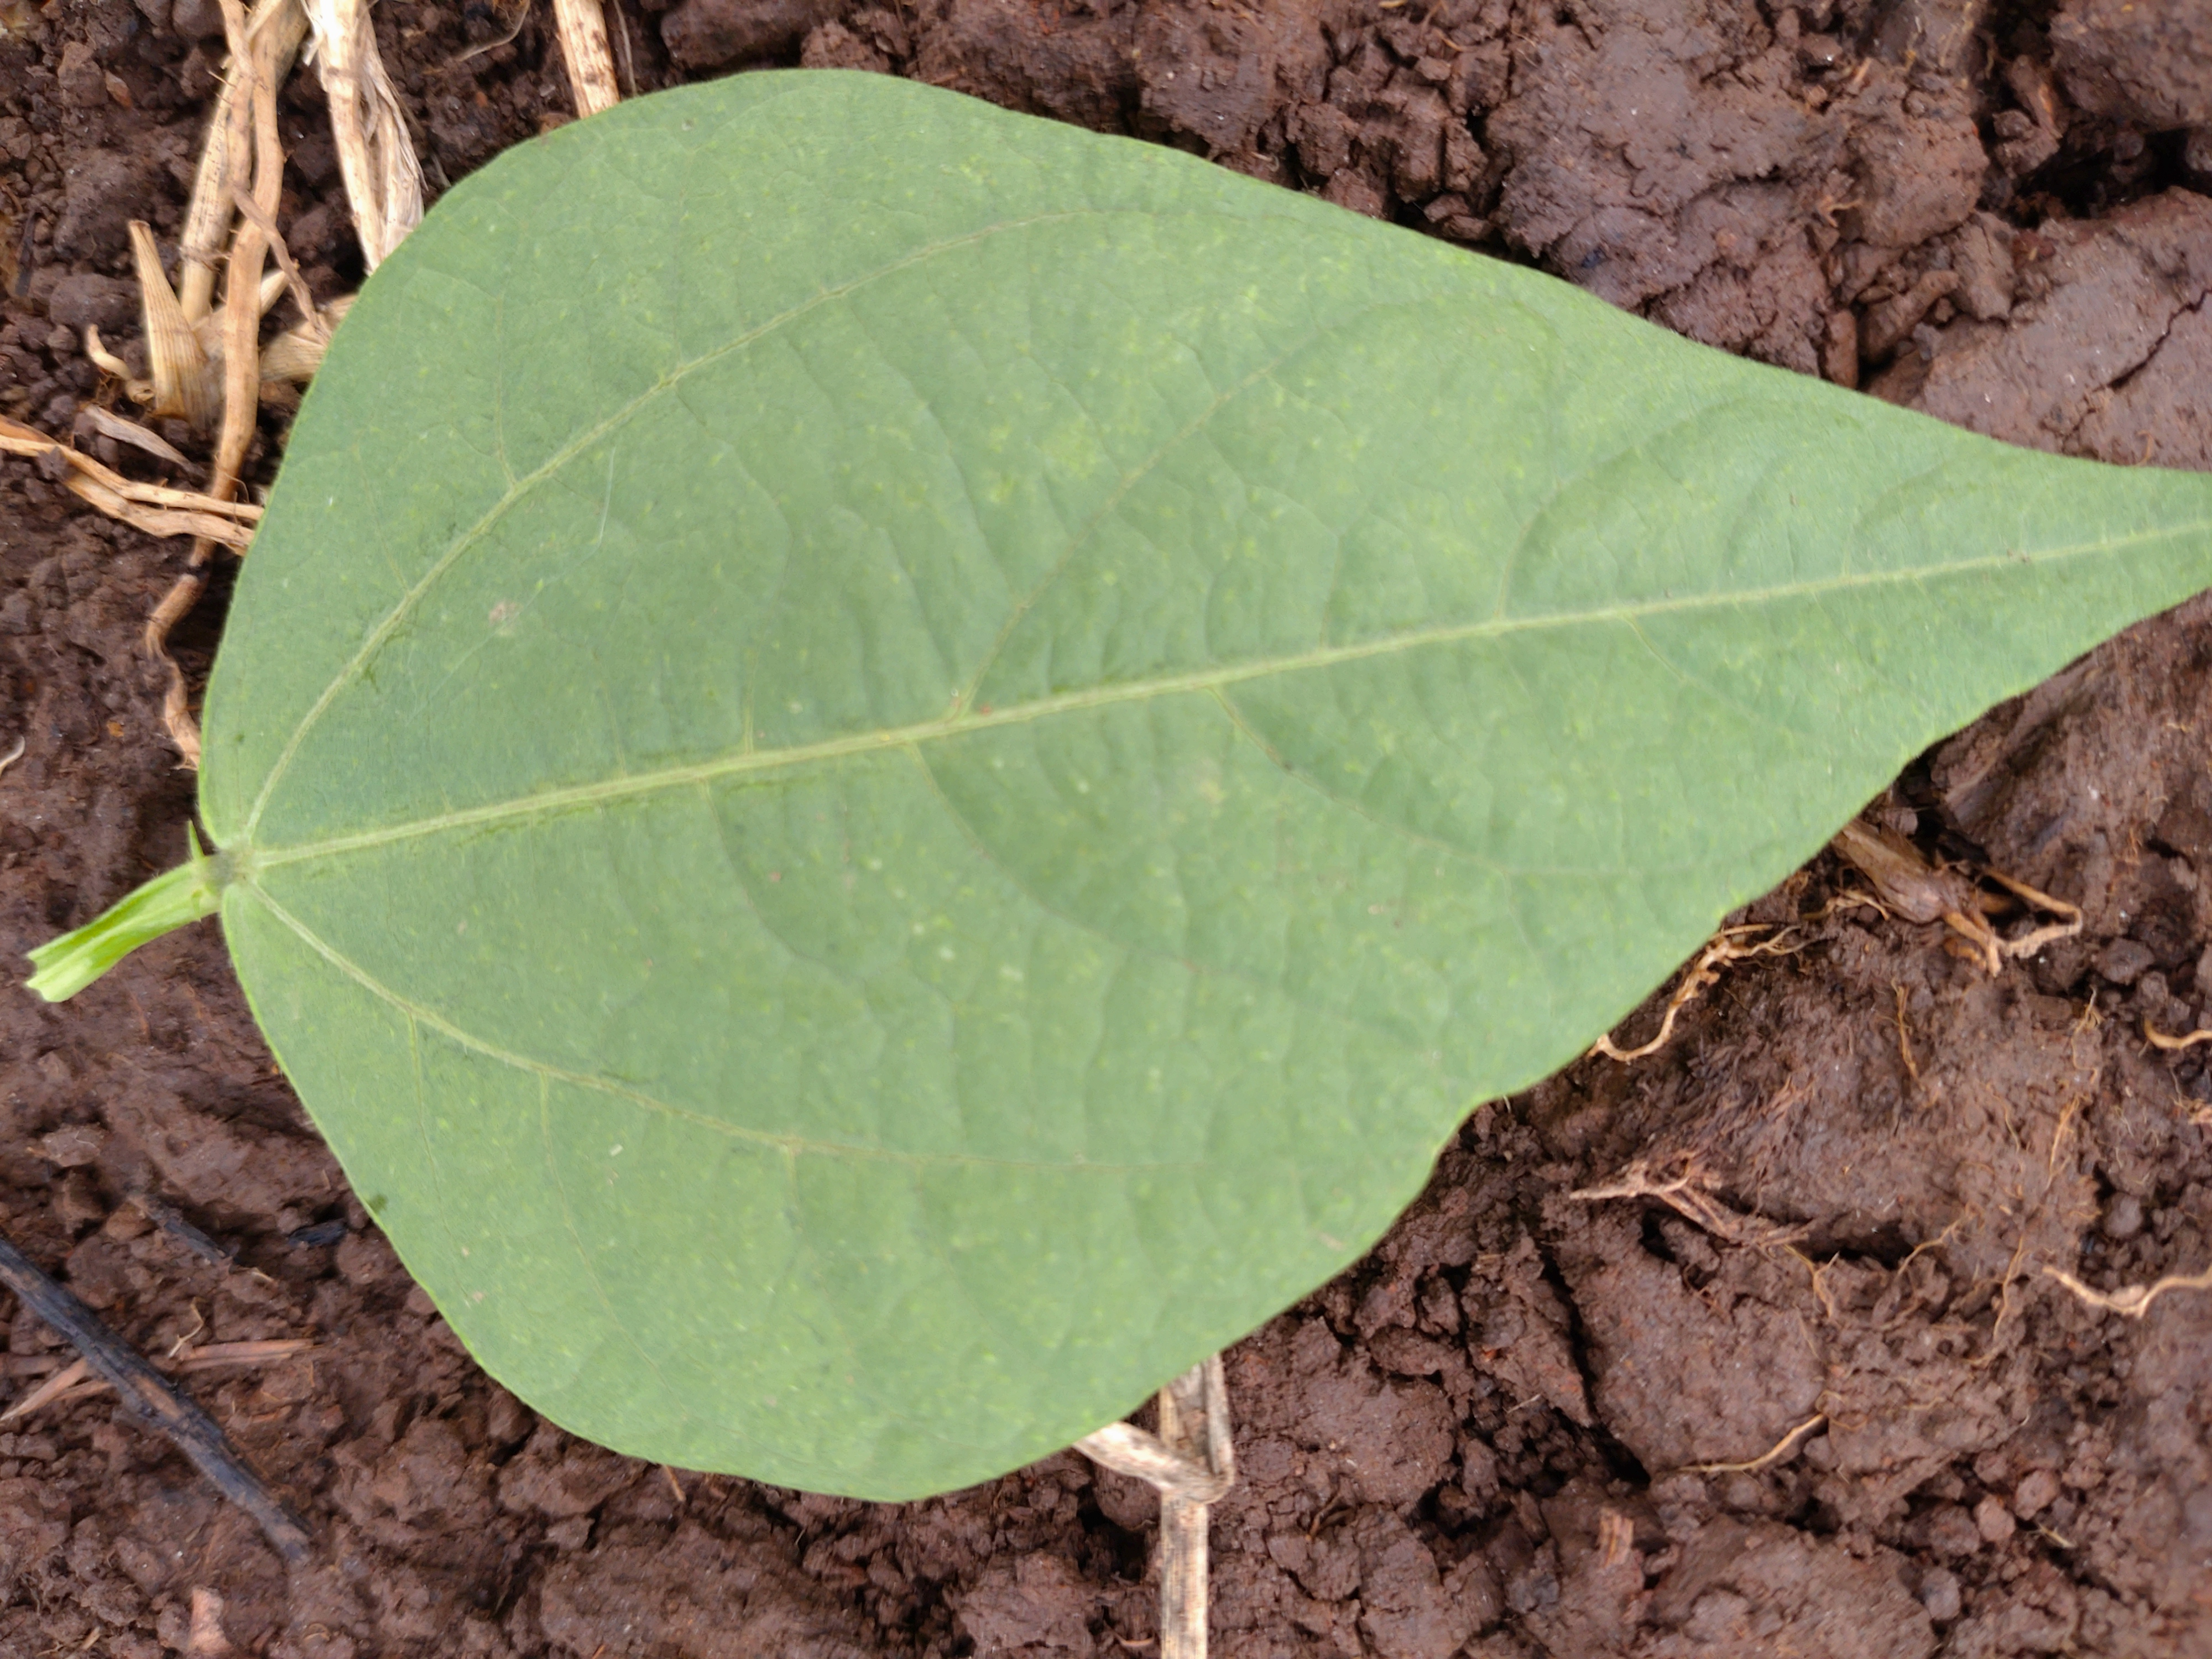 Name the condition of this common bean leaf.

healthy
